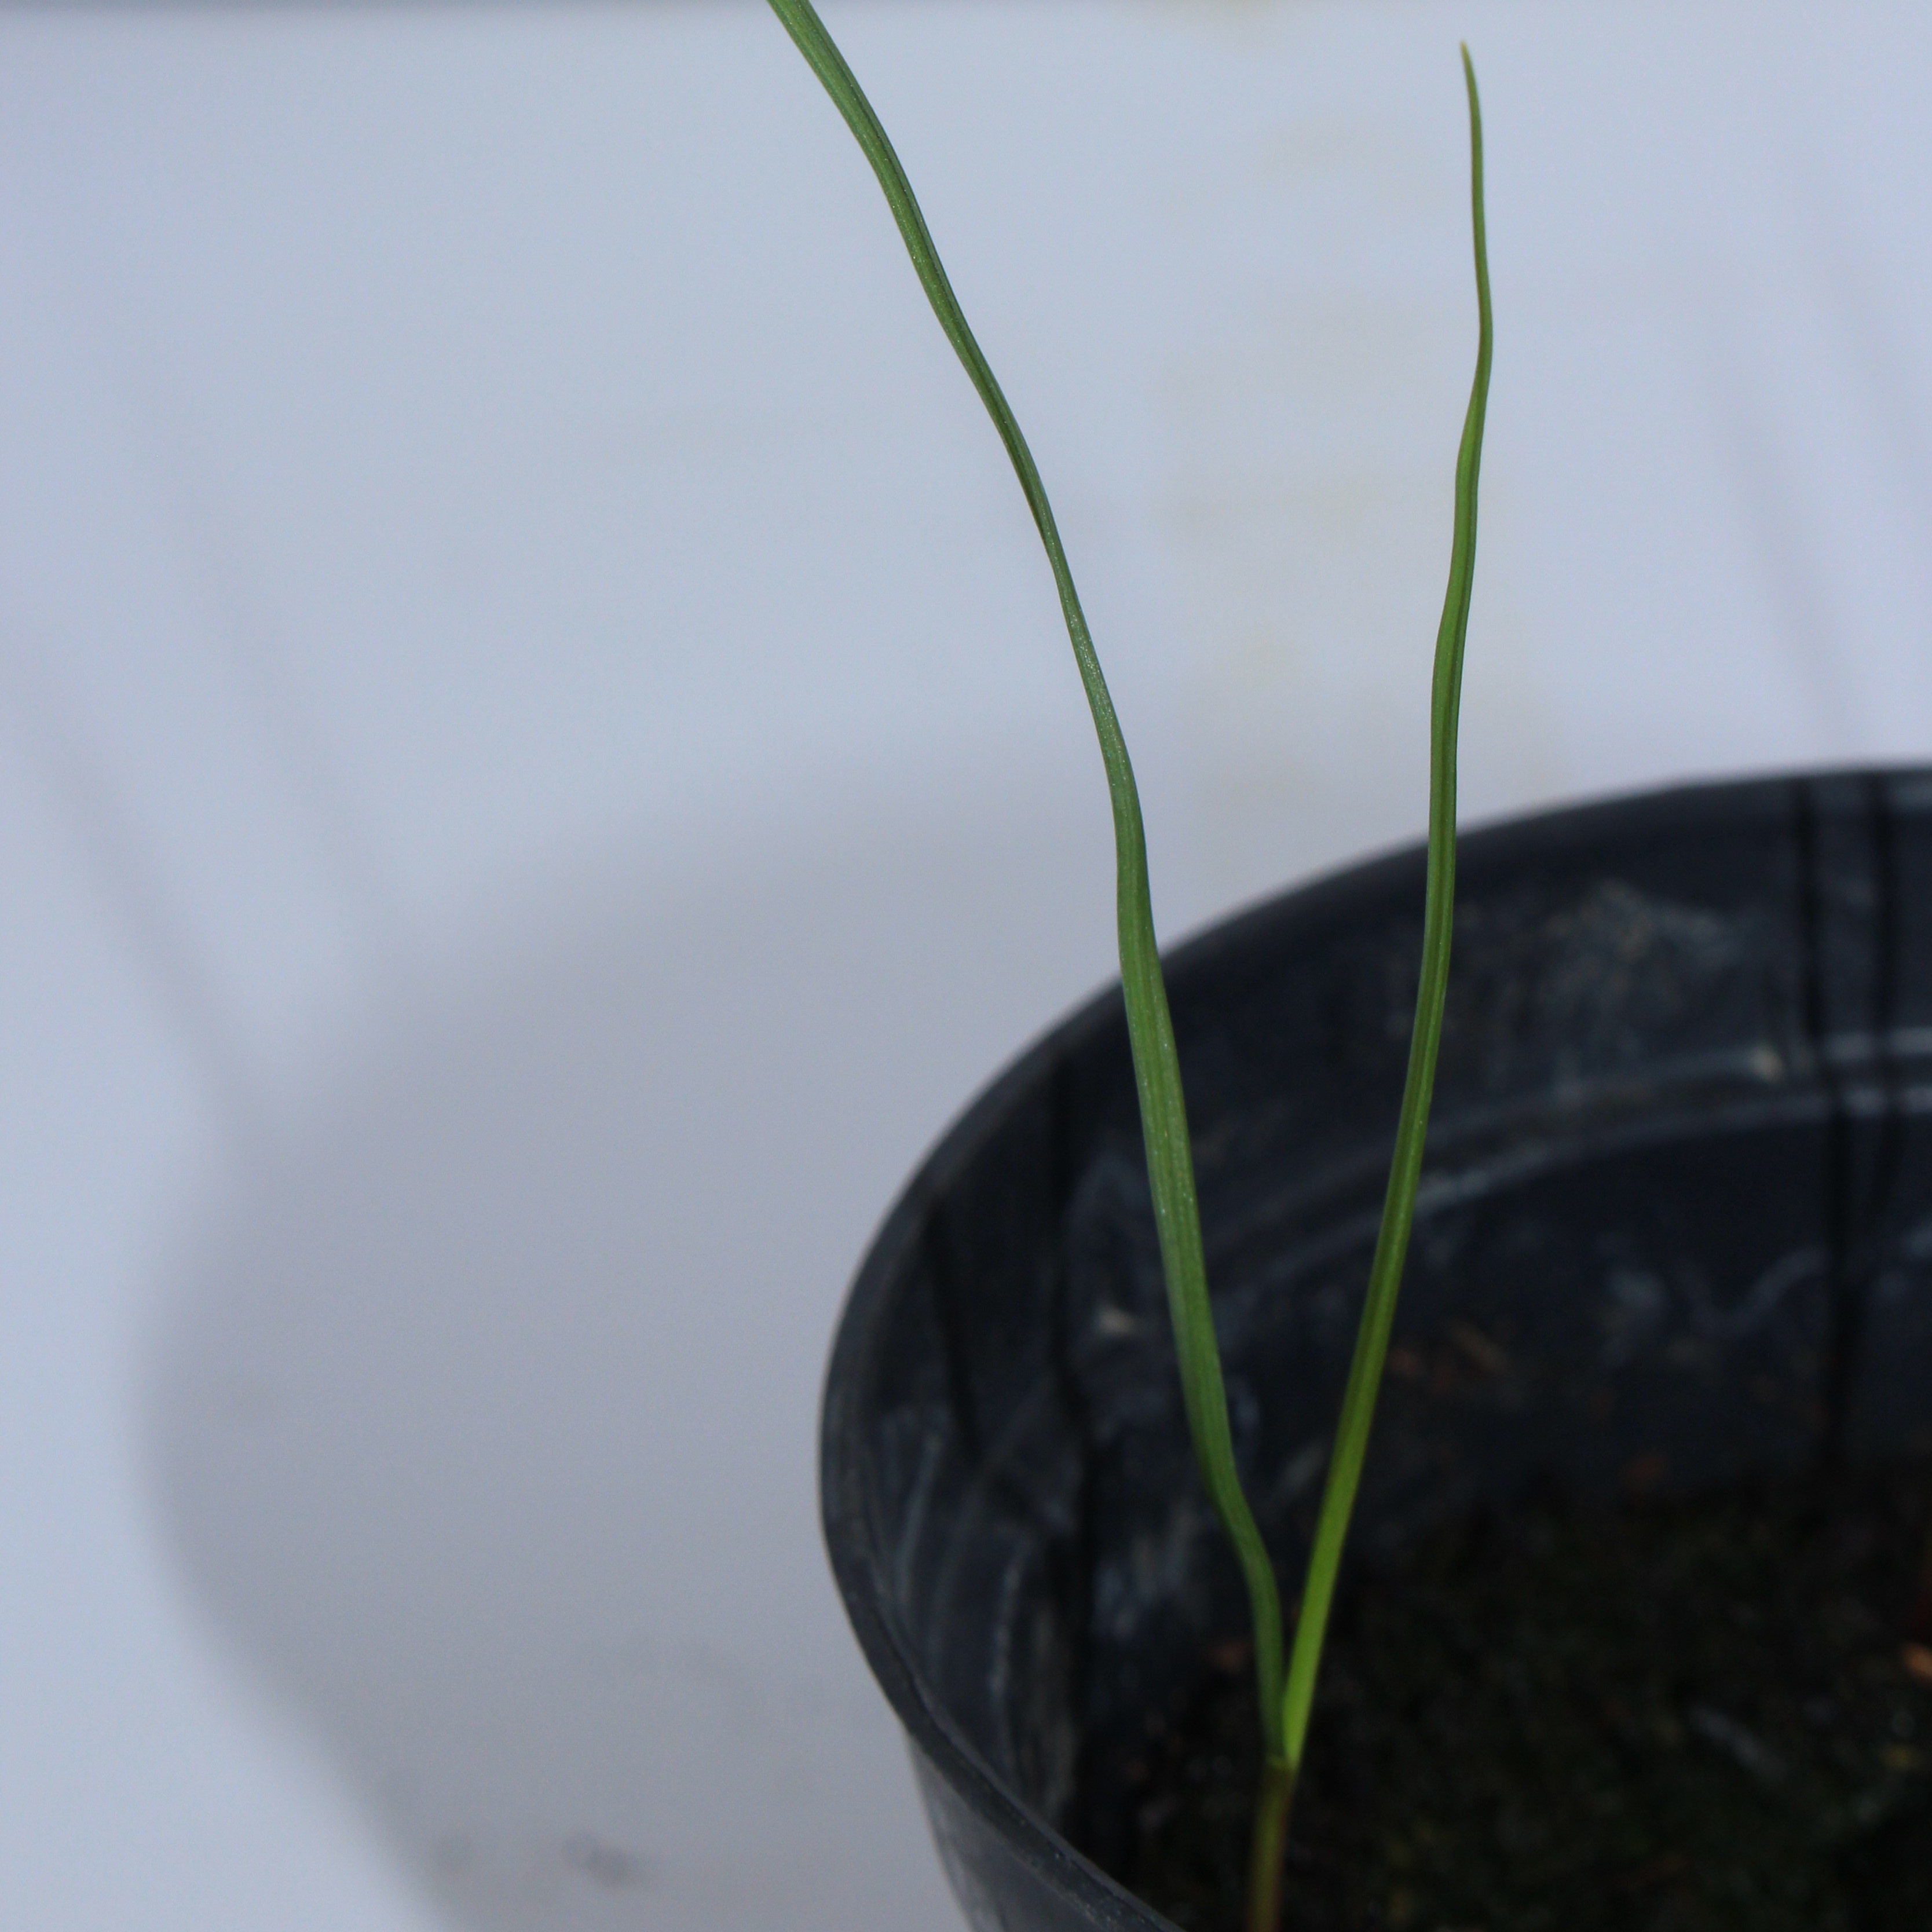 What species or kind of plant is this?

Lolium multiflorum
